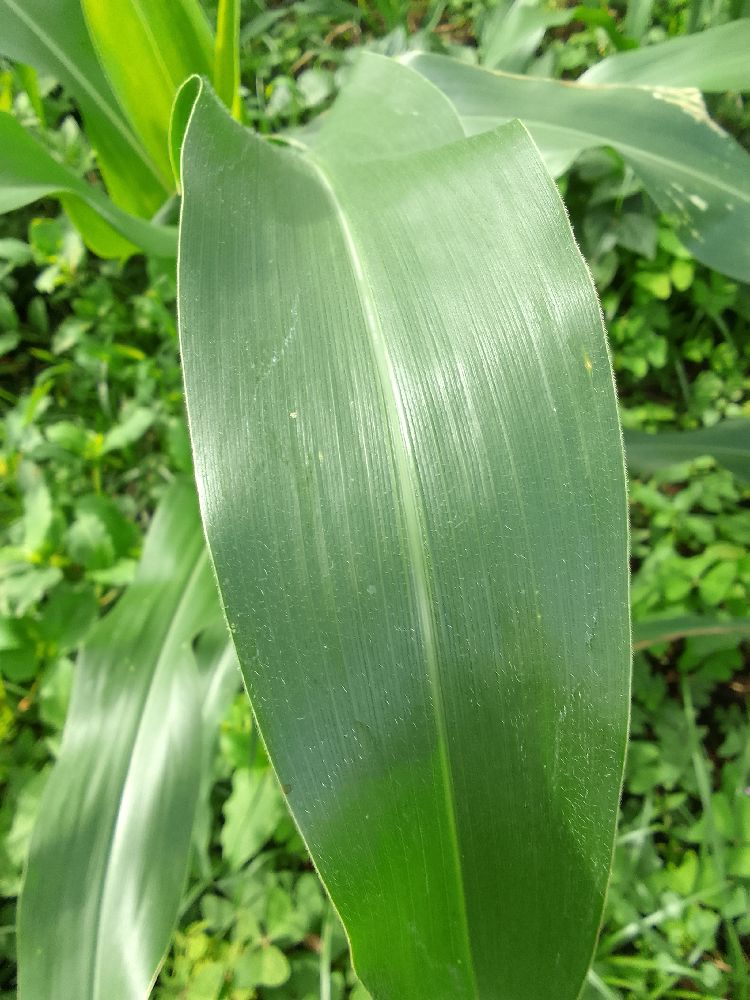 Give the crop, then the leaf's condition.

maize, healthy
